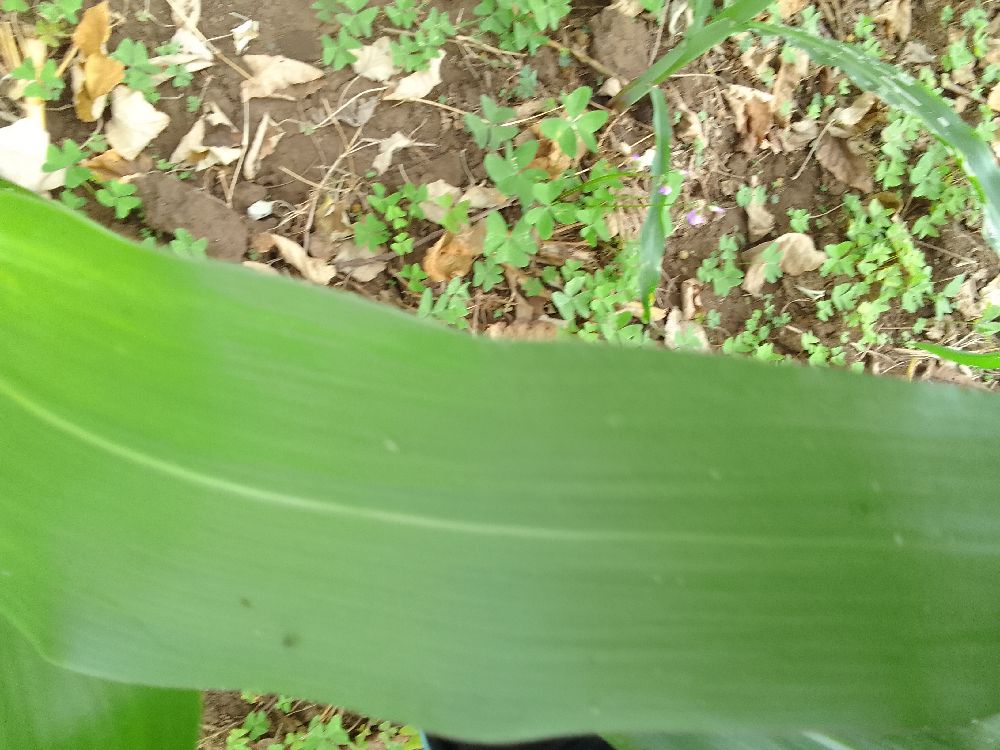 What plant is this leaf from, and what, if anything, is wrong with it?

maize, healthy
